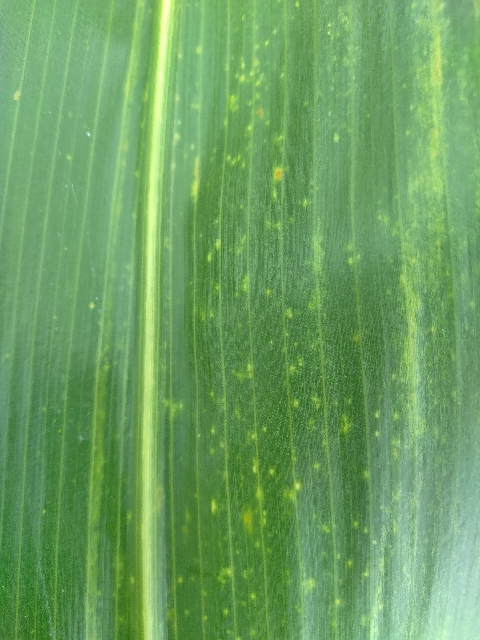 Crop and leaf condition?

maize, maize lethal necrosis
